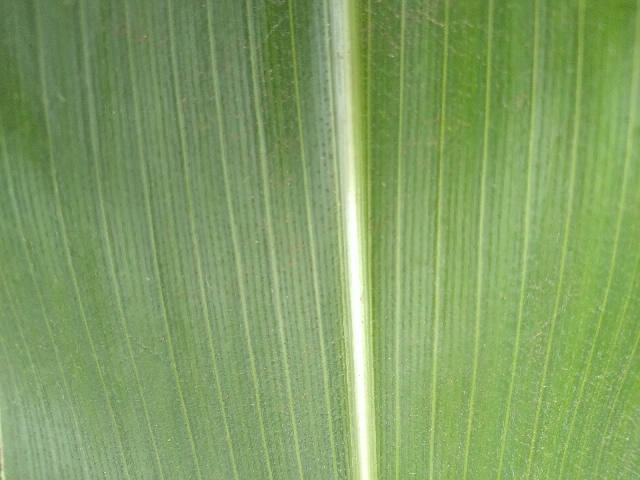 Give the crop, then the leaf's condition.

maize, healthy
